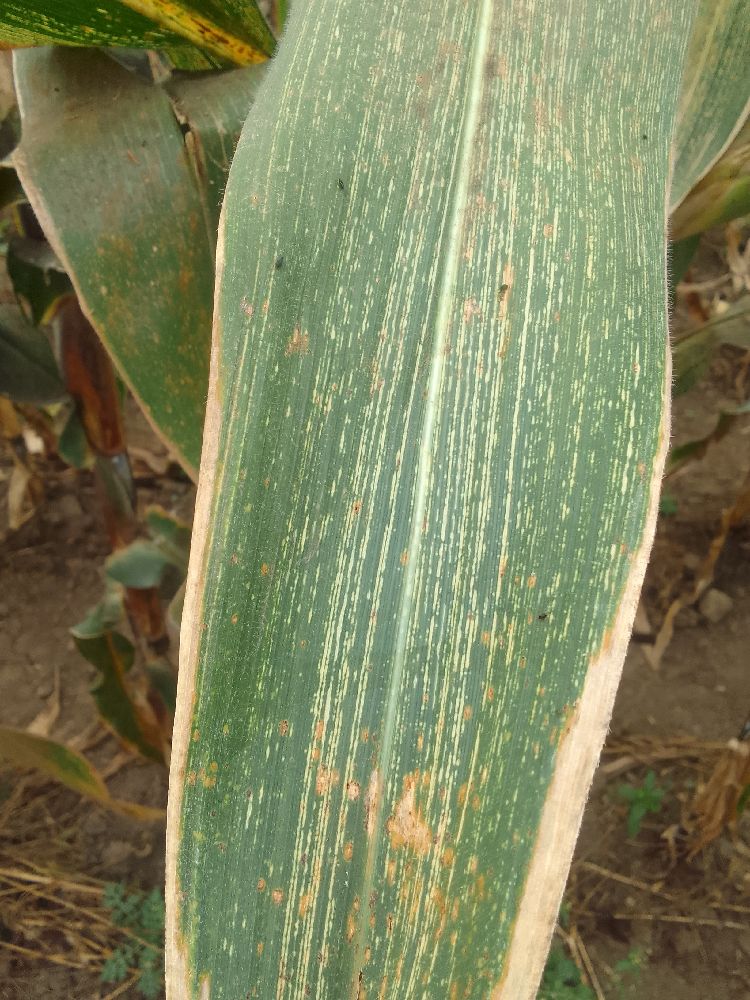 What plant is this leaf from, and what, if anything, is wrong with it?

maize, maize streak virus
